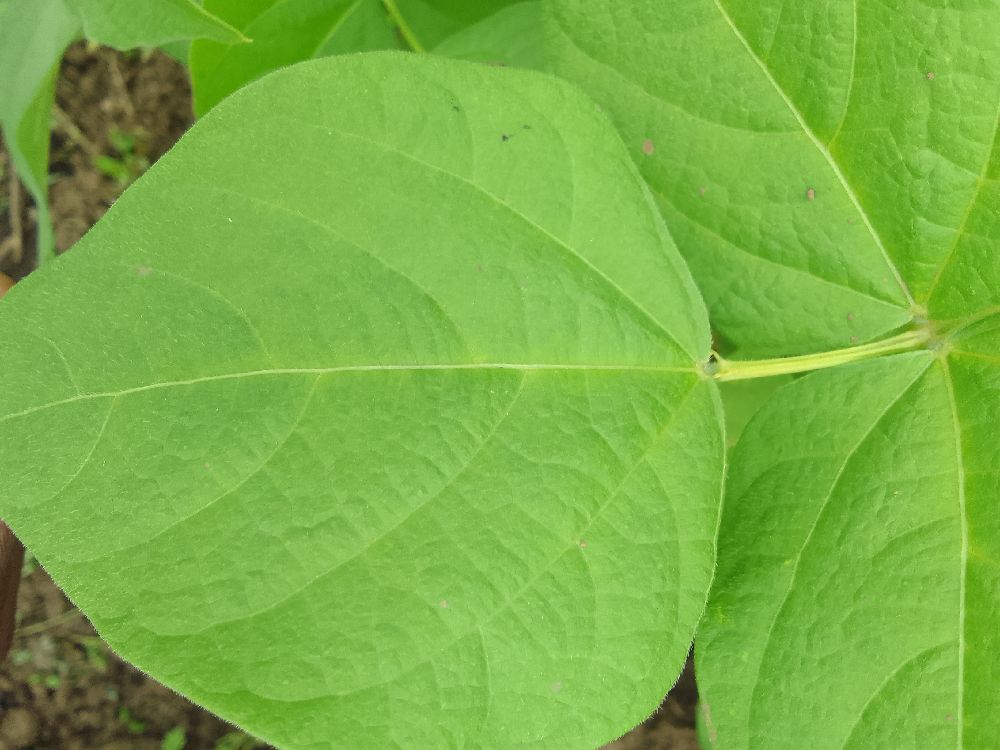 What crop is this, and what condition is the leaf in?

common bean, healthy
